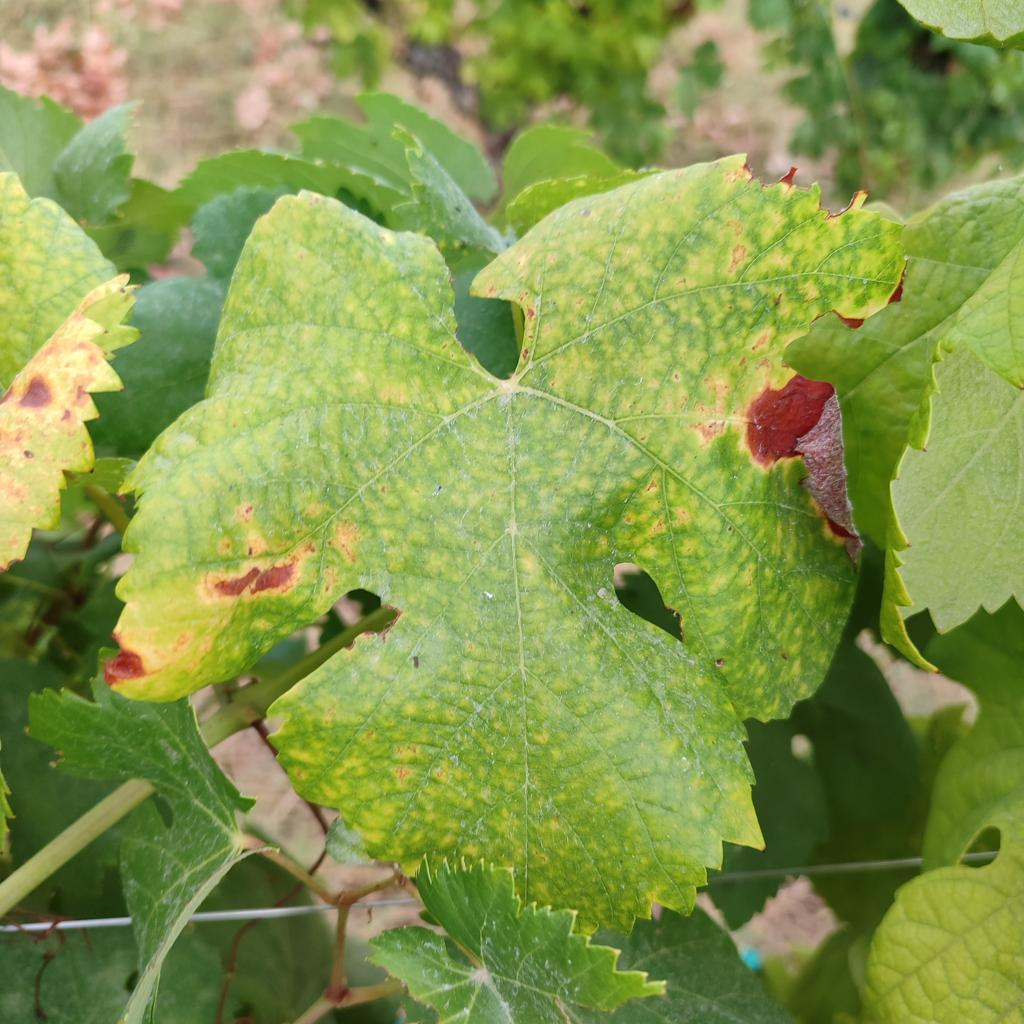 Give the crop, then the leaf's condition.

grapevine, esca complex
